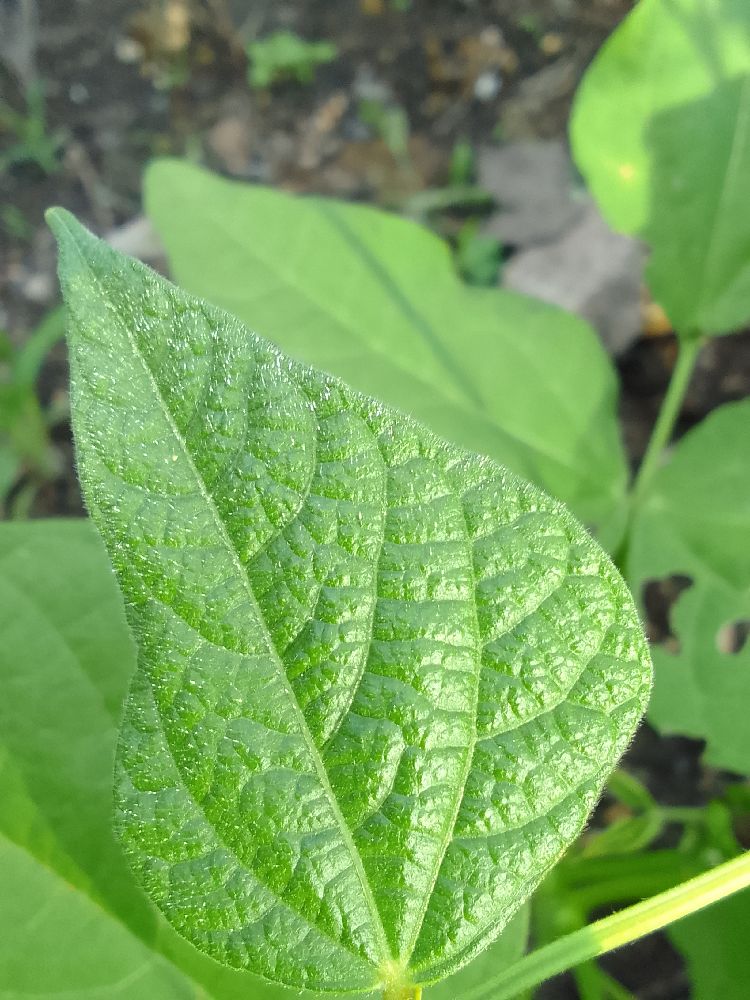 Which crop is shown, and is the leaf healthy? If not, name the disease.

common bean, healthy
